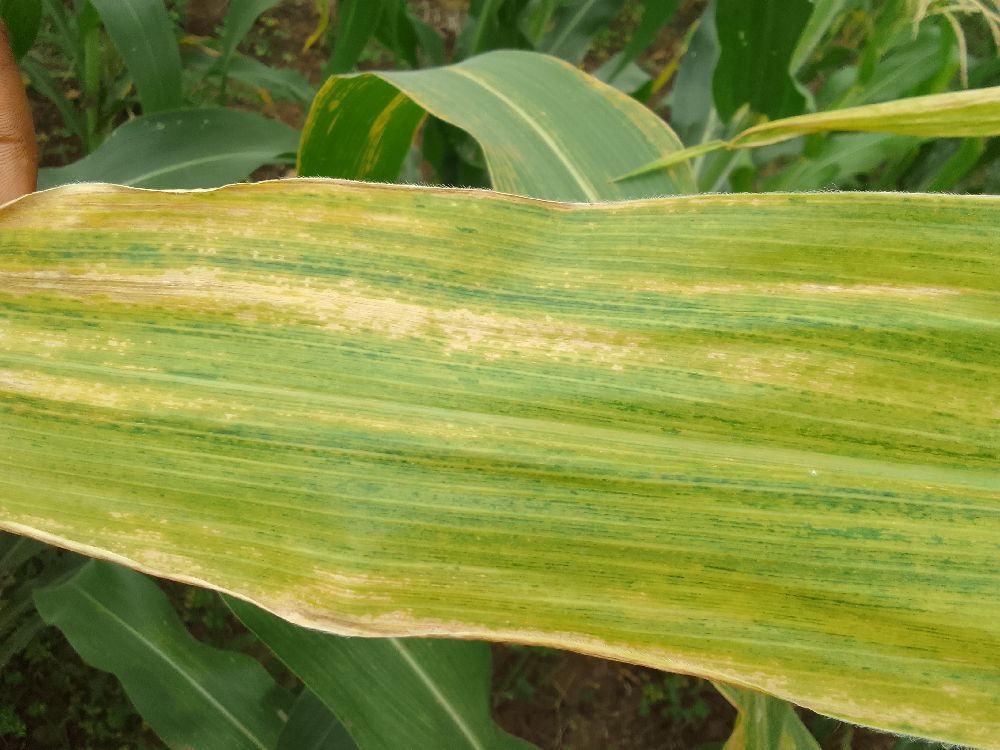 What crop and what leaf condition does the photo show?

maize, maize lethal necrosis
